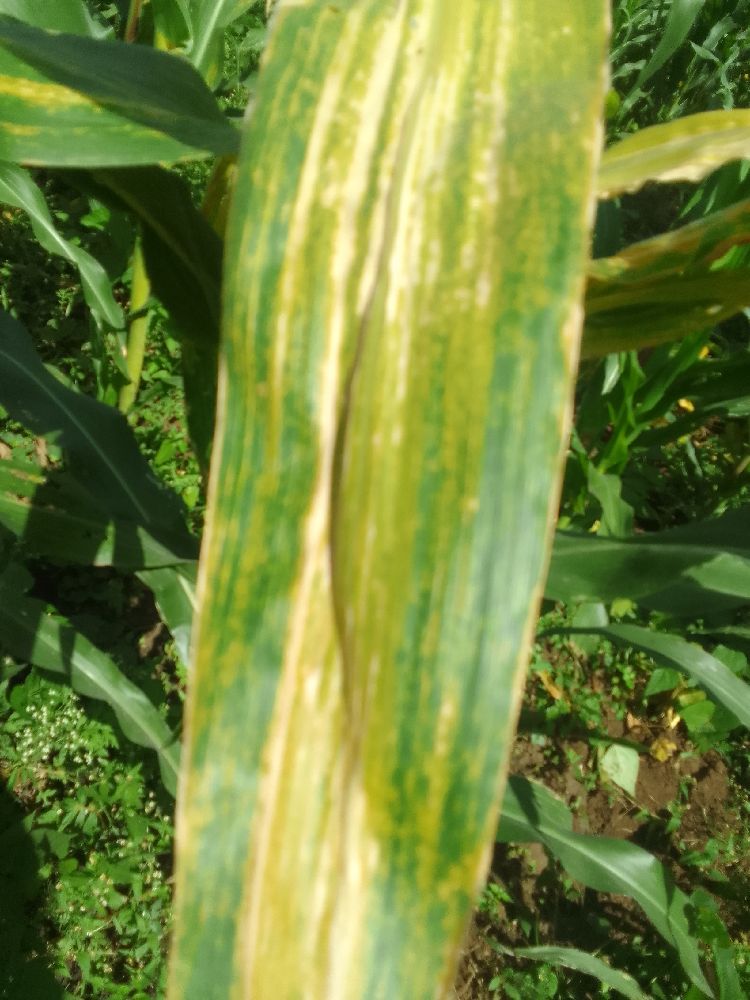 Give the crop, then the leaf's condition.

maize, maize lethal necrosis
